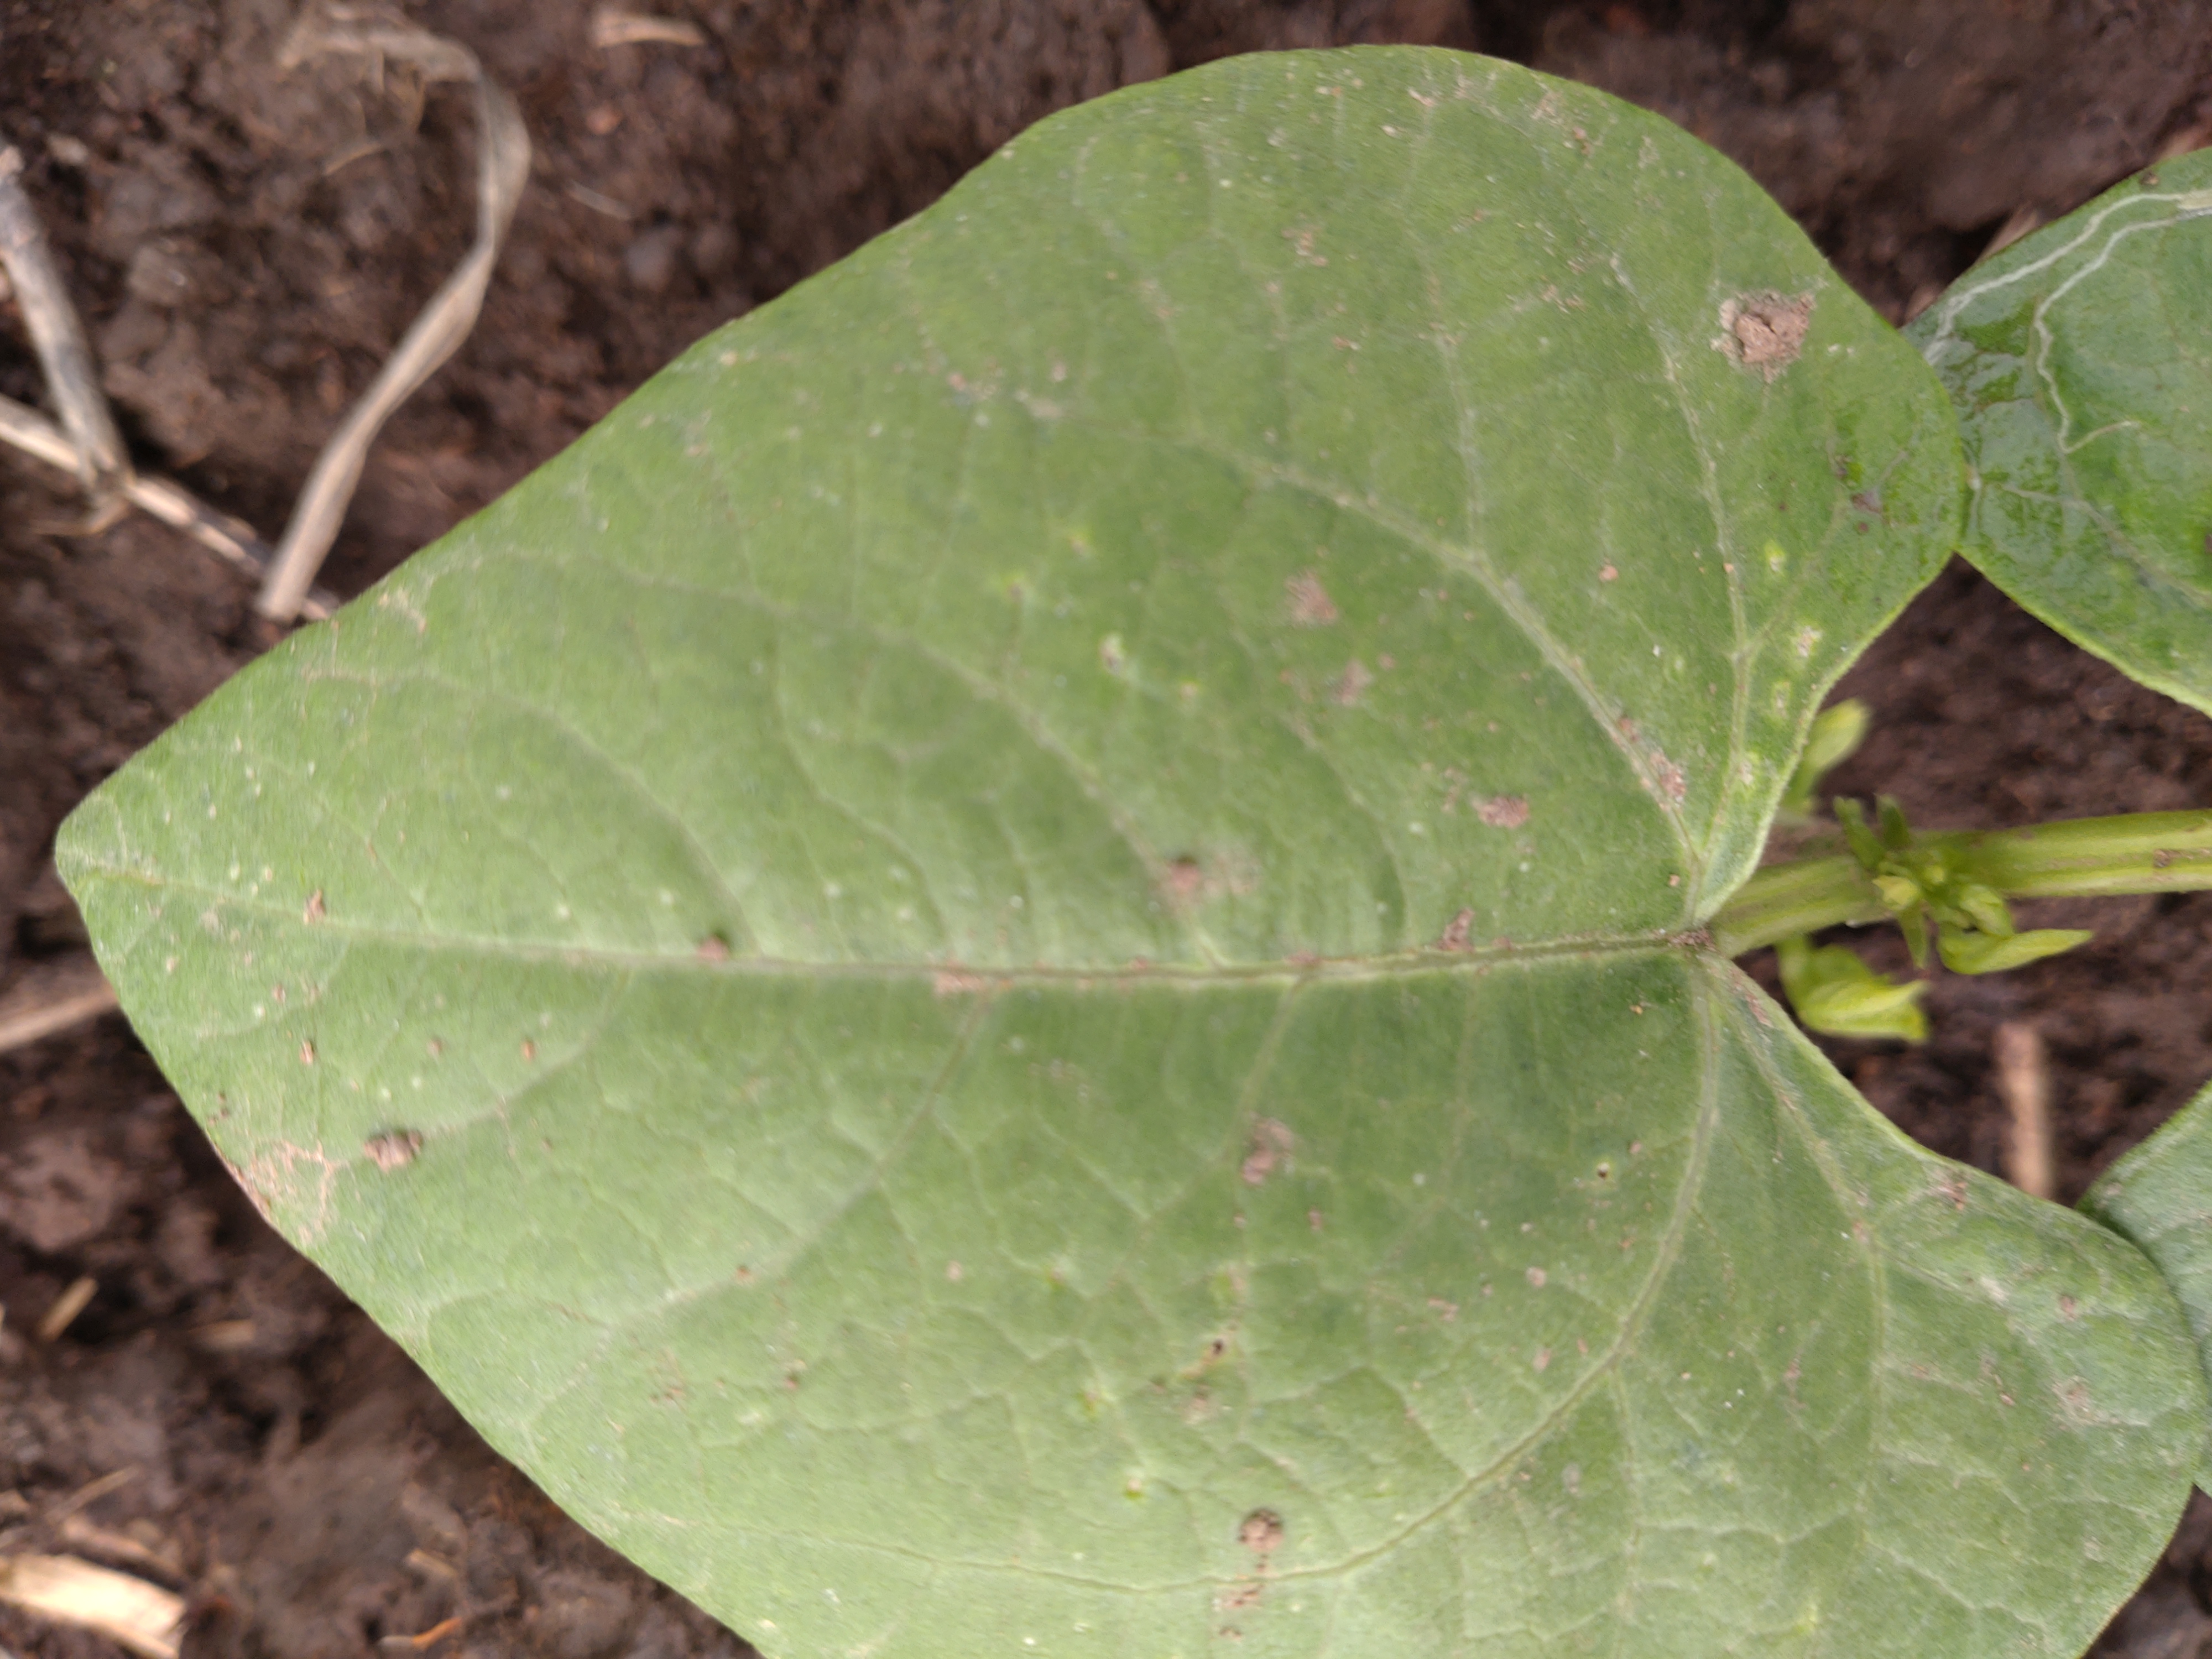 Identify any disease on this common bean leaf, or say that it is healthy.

healthy
